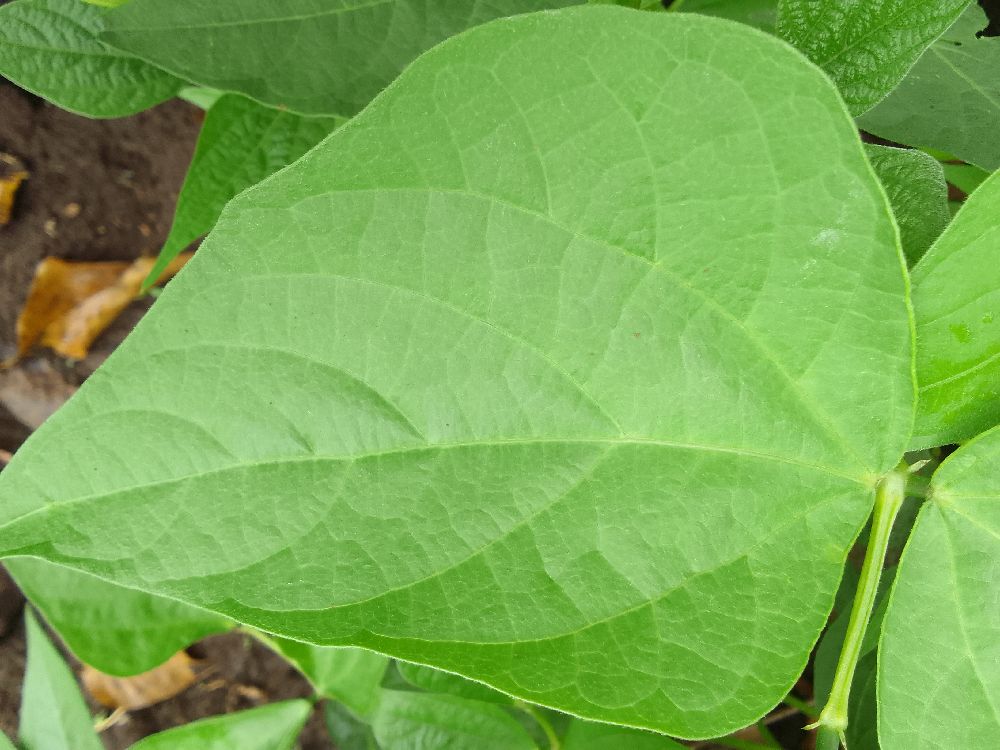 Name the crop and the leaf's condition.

common bean, healthy
